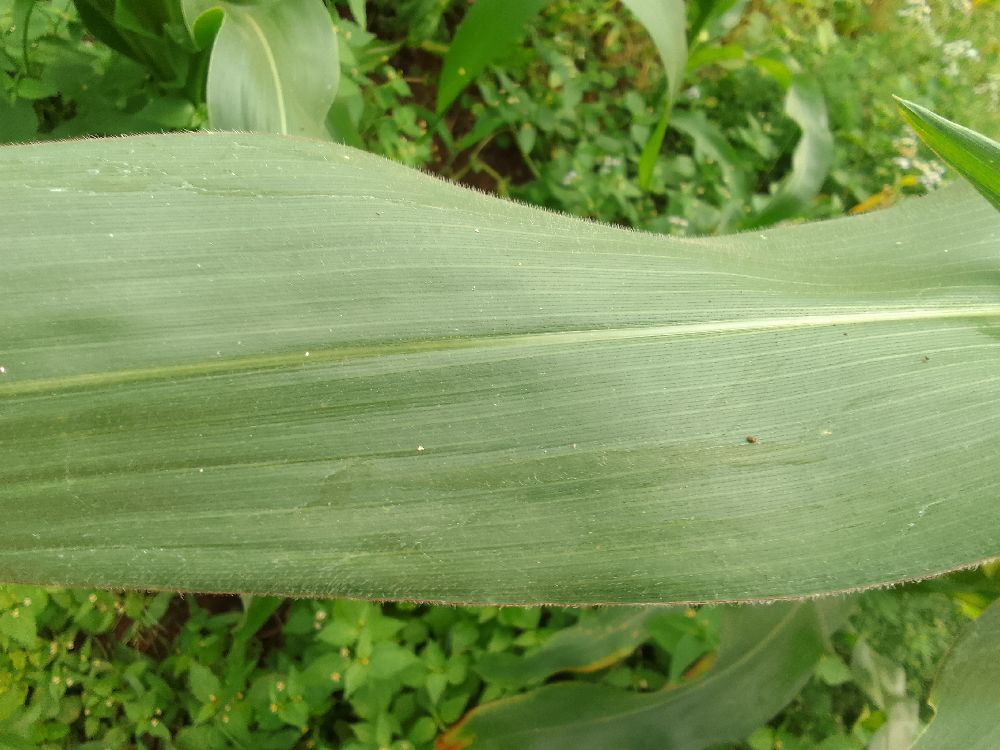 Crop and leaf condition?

maize, healthy
